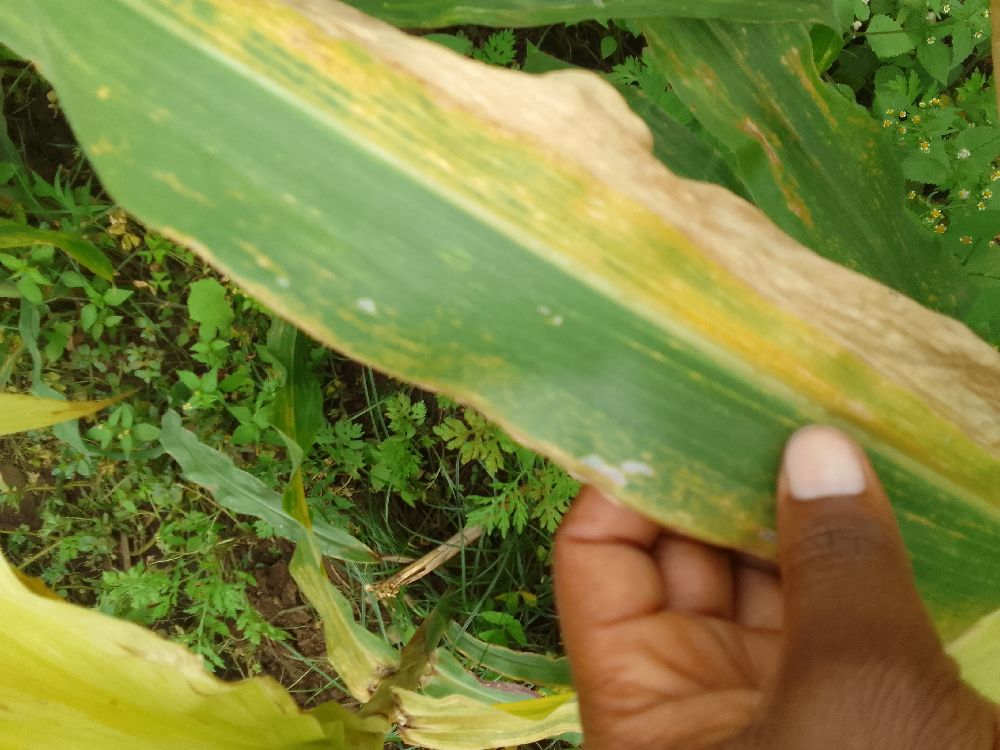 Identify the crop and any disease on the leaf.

maize, maize lethal necrosis
